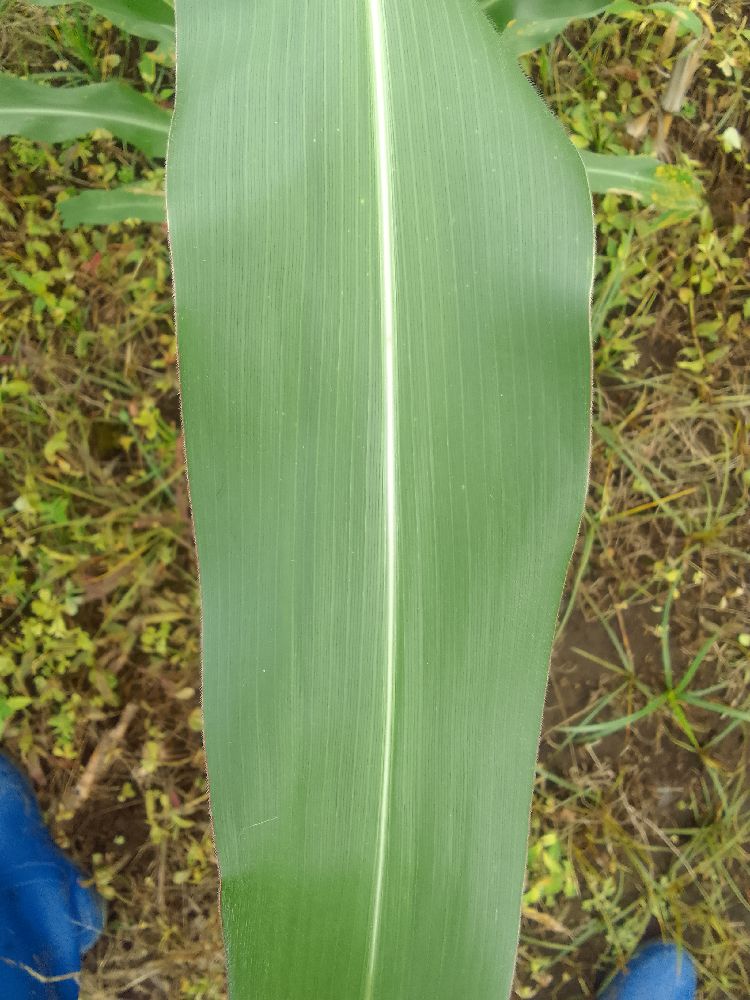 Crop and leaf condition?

maize, healthy
